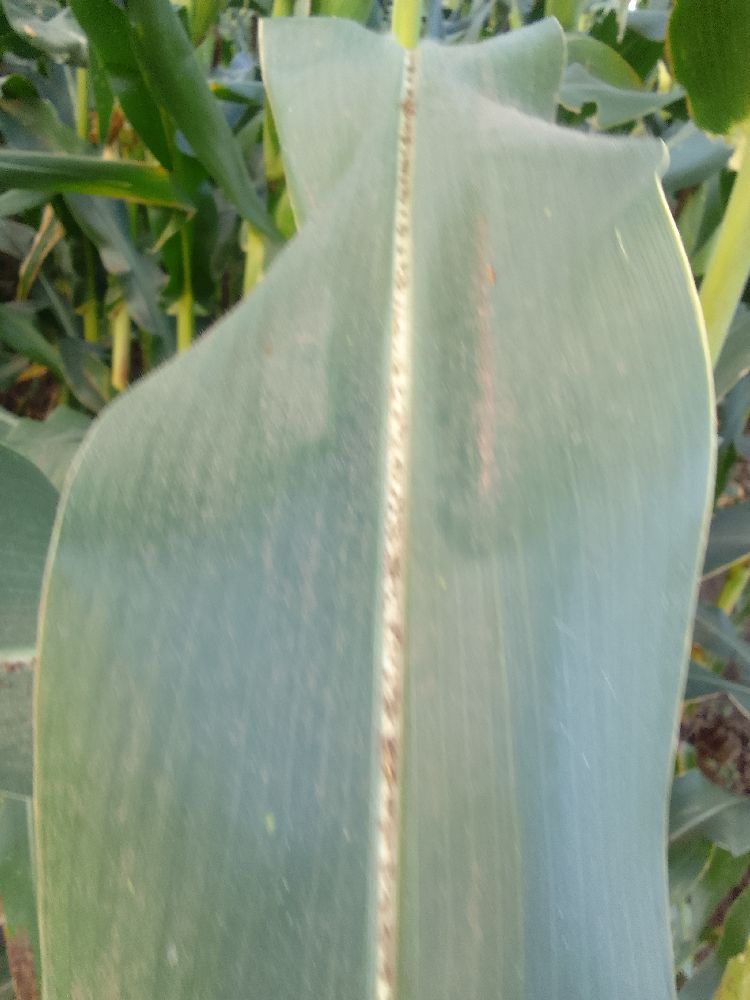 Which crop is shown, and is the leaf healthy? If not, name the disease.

maize, healthy
